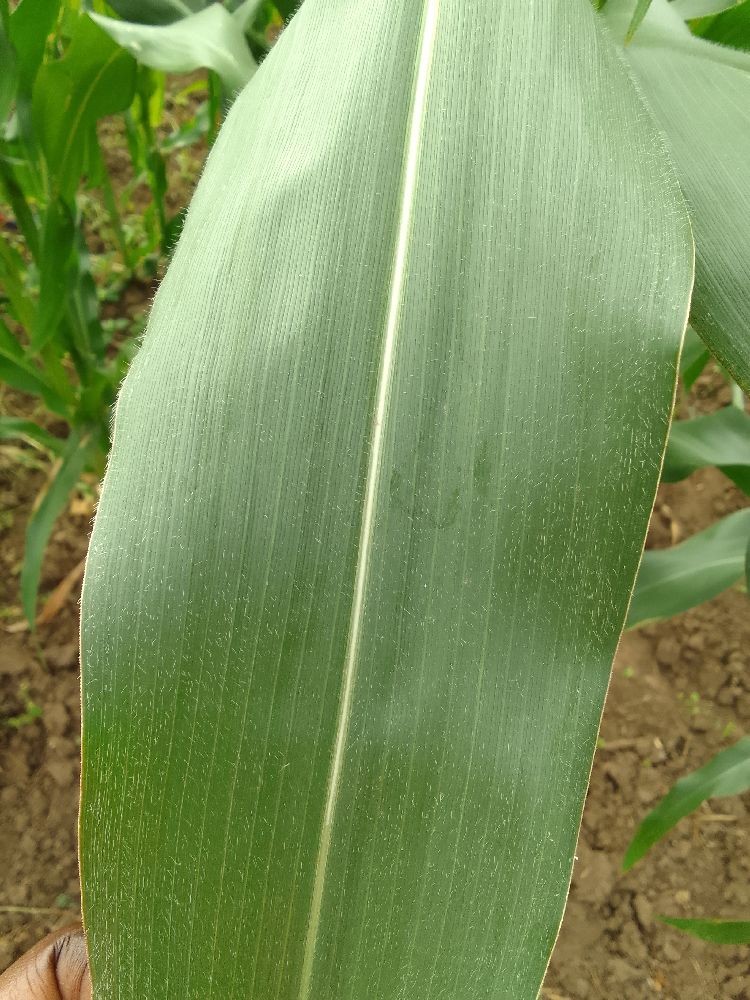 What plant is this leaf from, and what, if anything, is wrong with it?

maize, healthy
